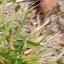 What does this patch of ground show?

grass
